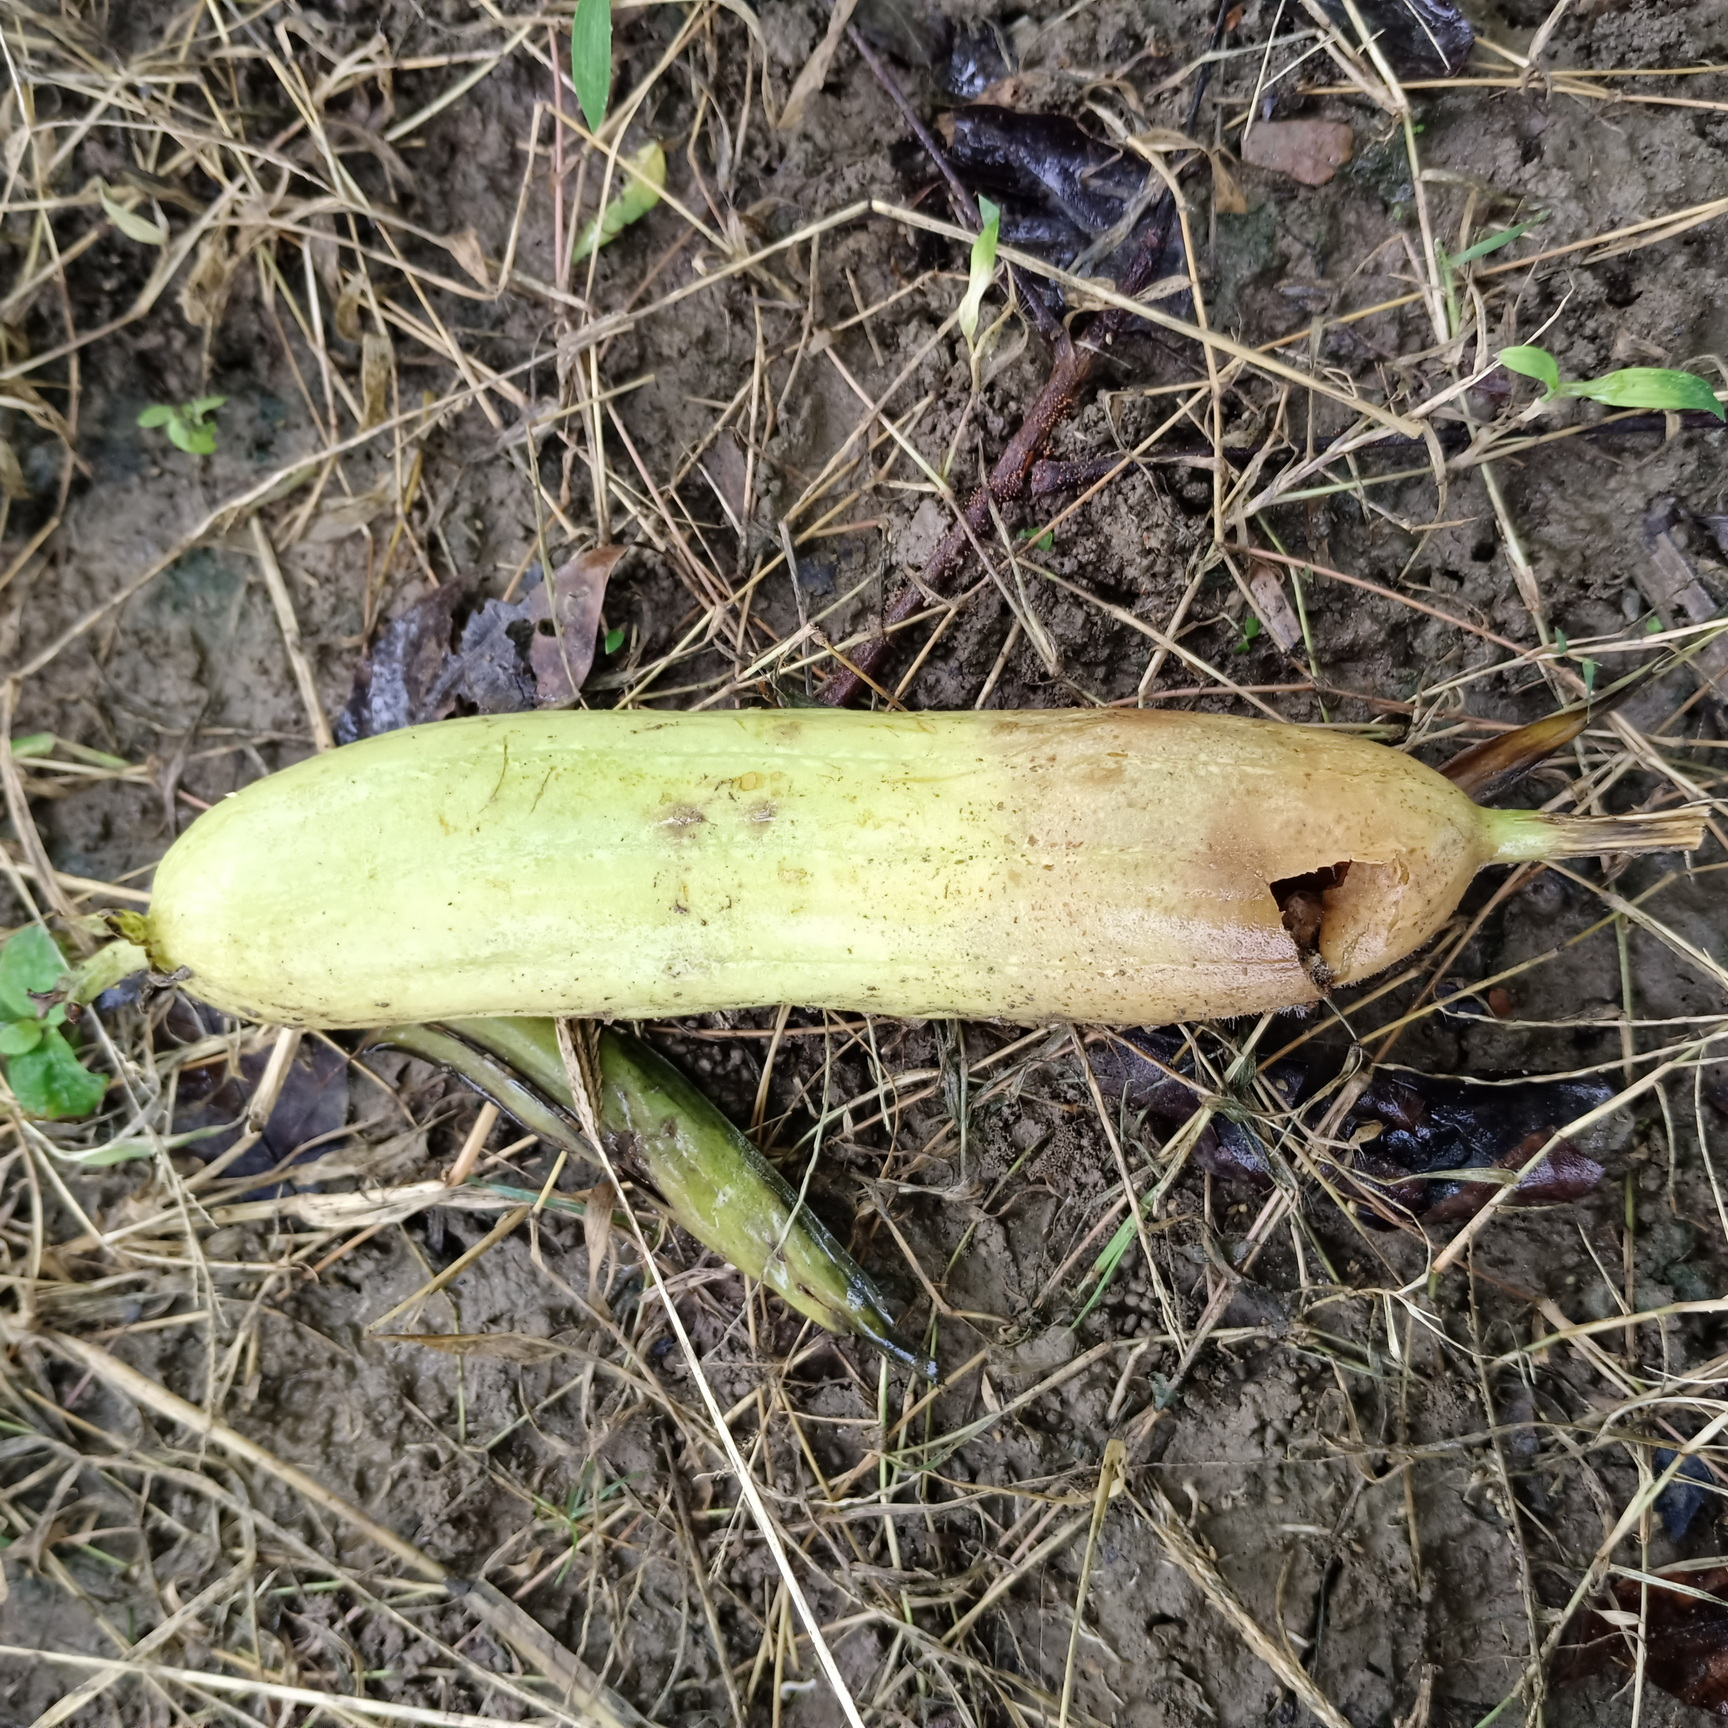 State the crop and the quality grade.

luffa, faulty
